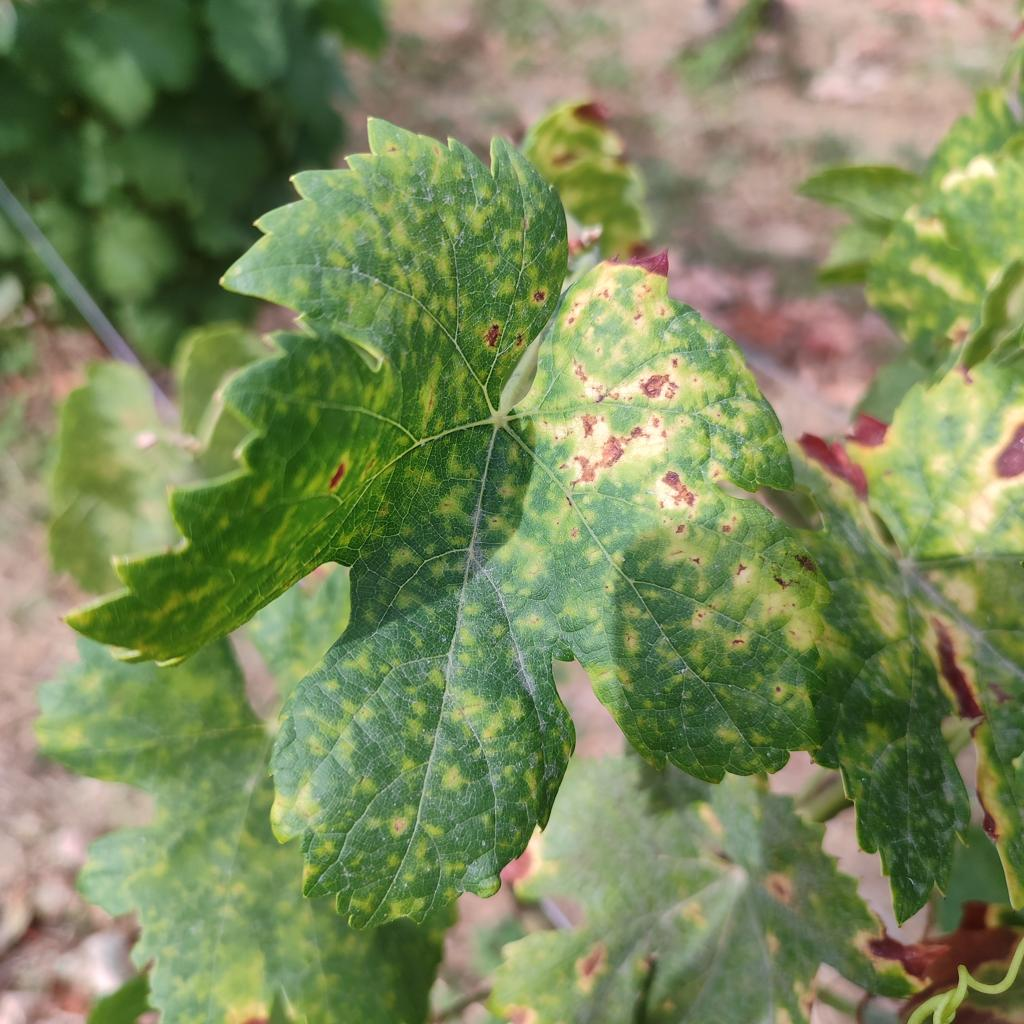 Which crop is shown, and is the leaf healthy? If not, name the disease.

grapevine, esca complex
